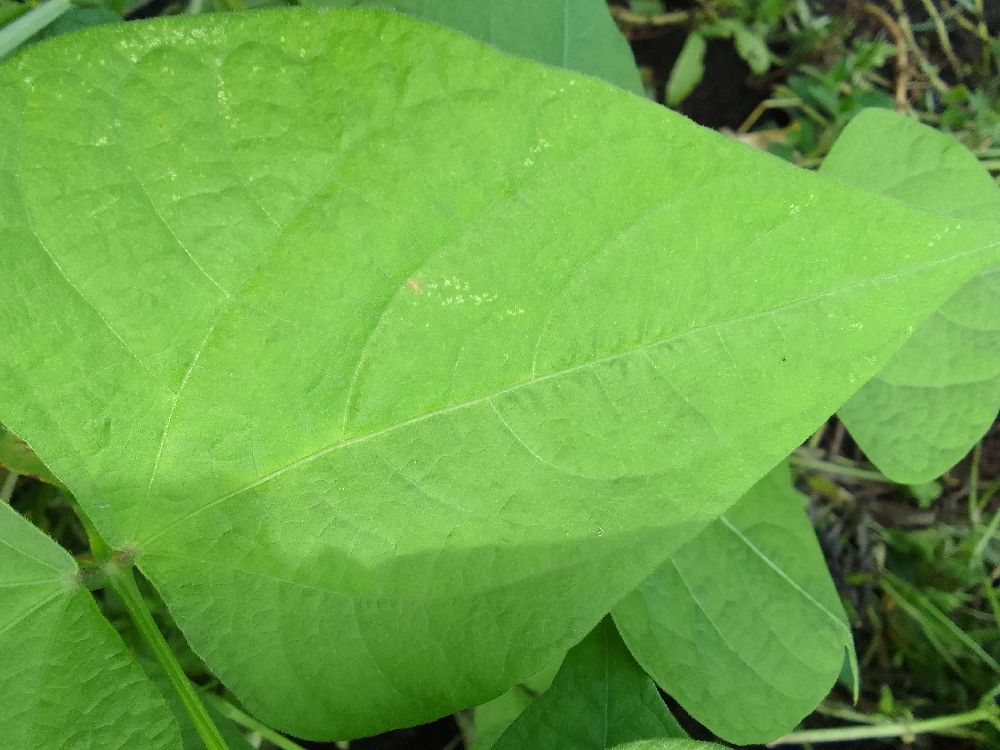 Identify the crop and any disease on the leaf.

common bean, healthy
